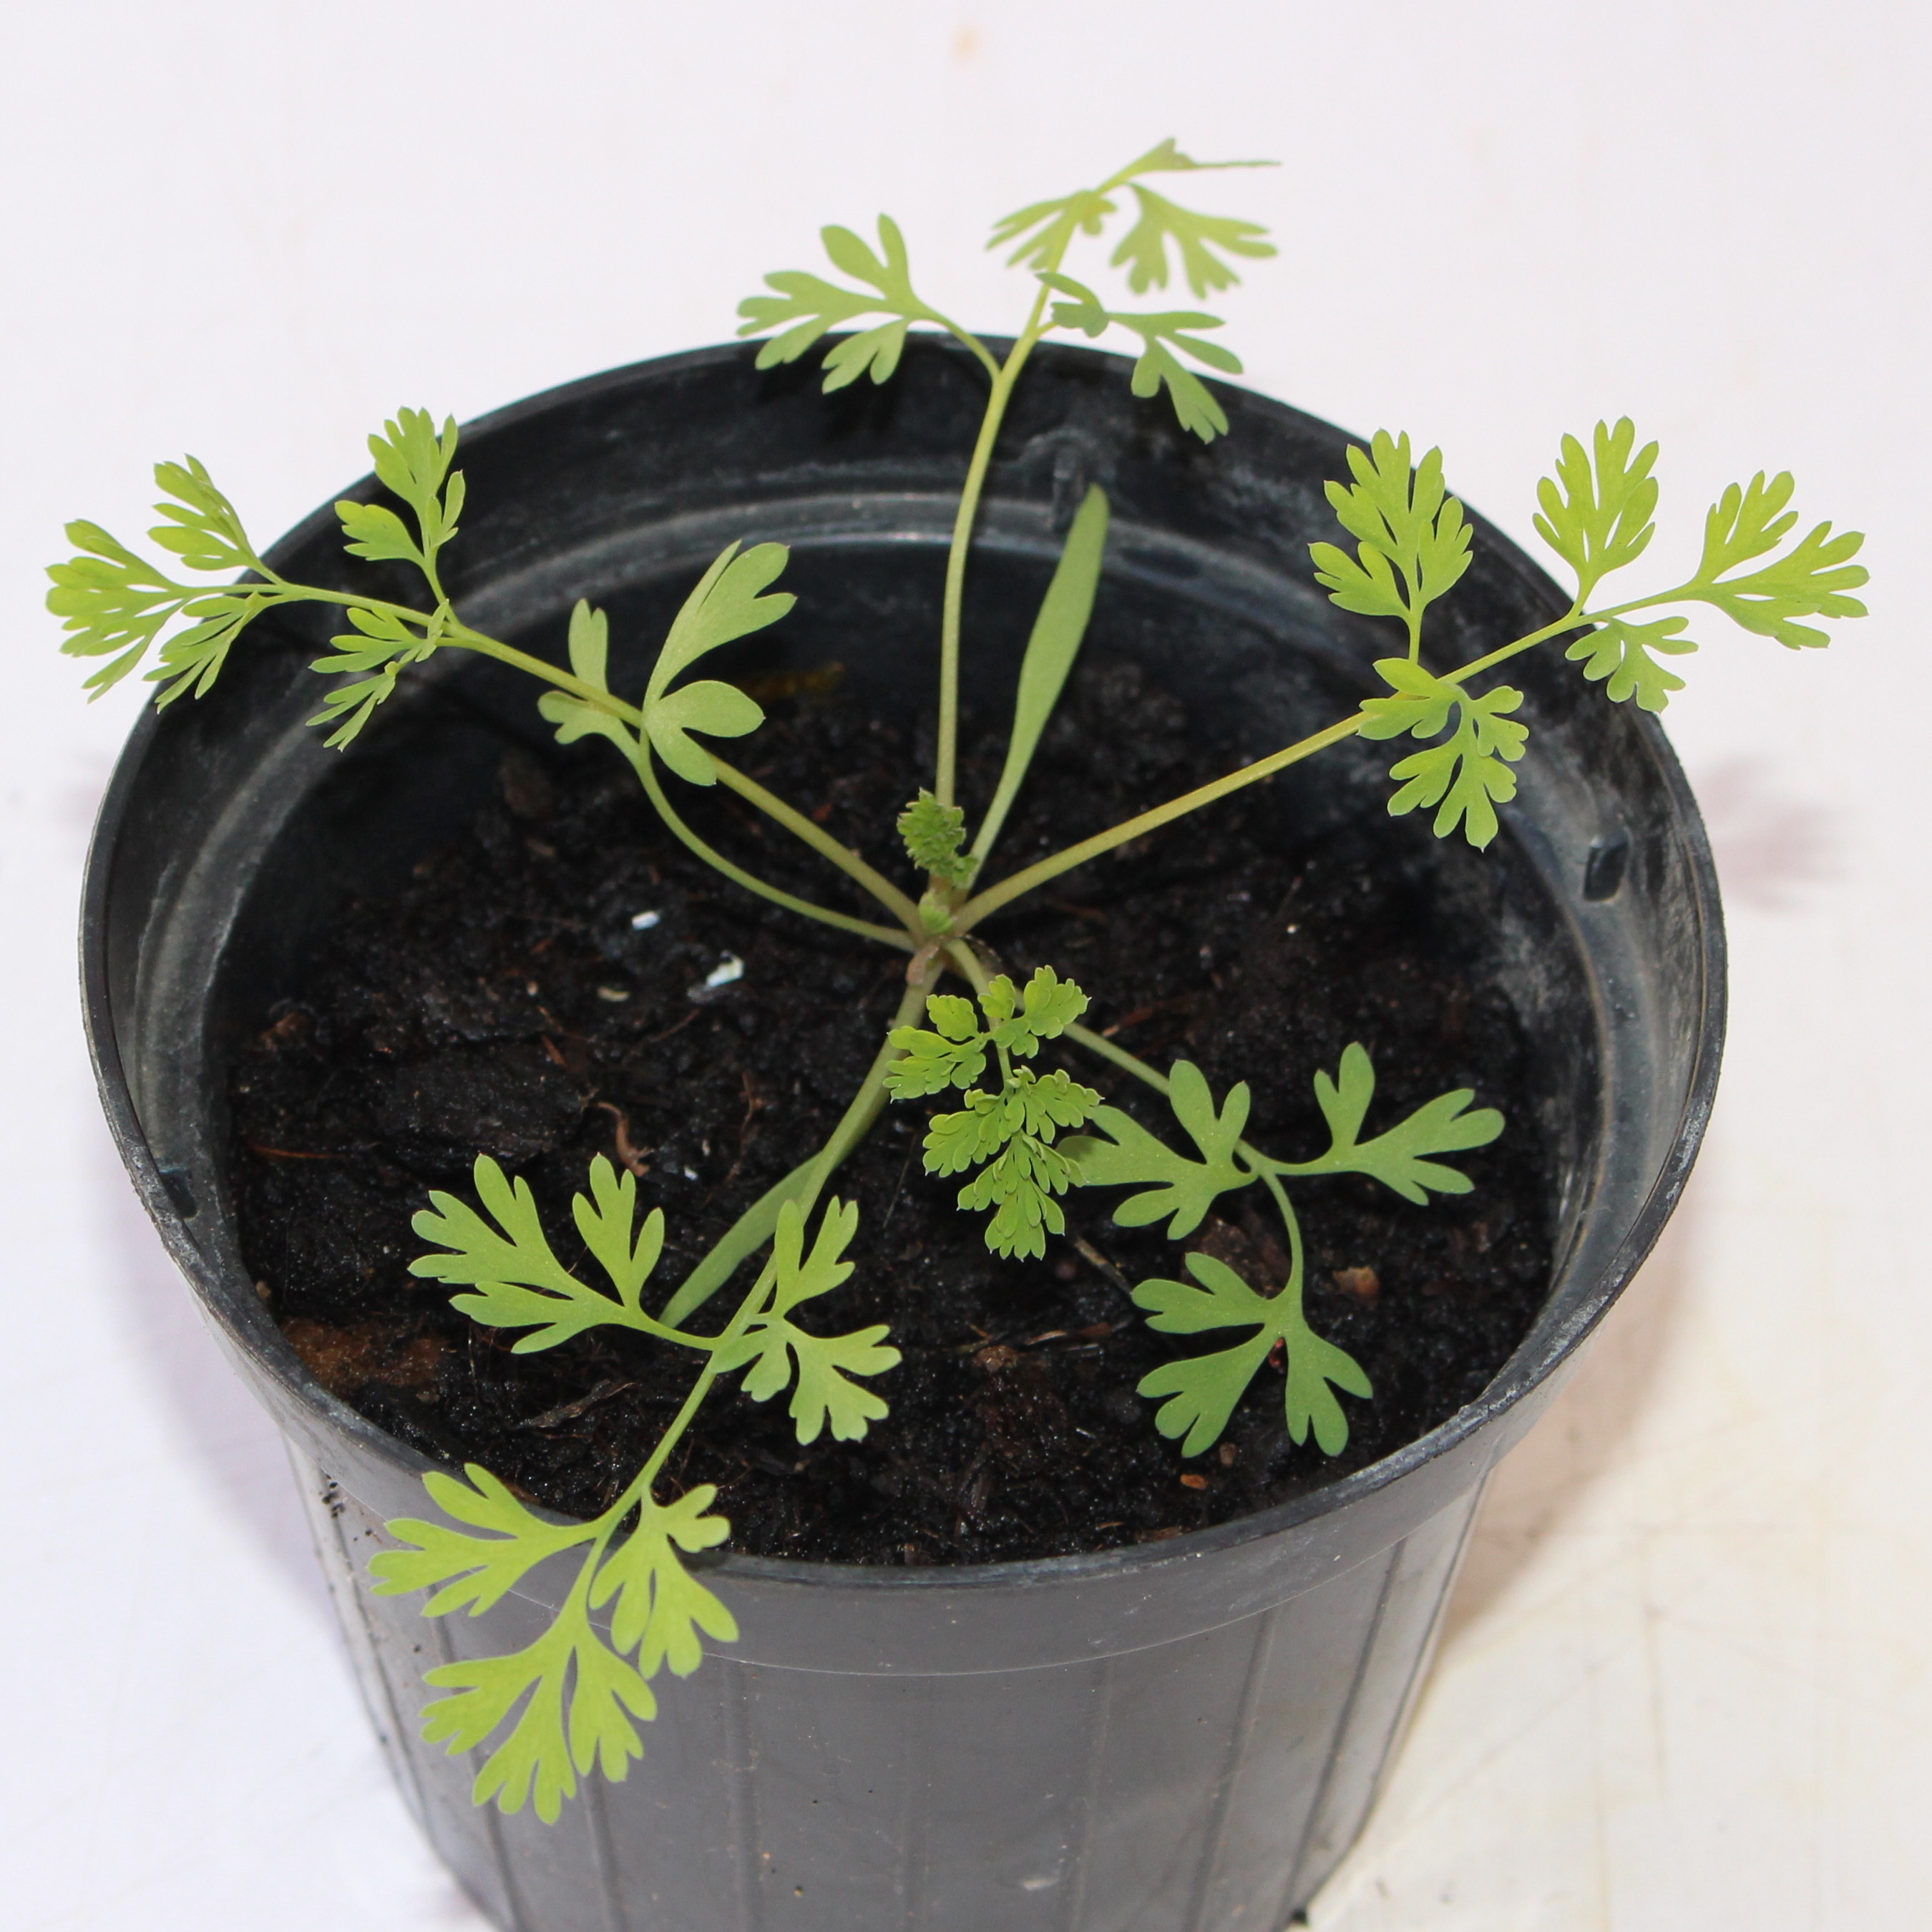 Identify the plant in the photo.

Fumaria officinalis
